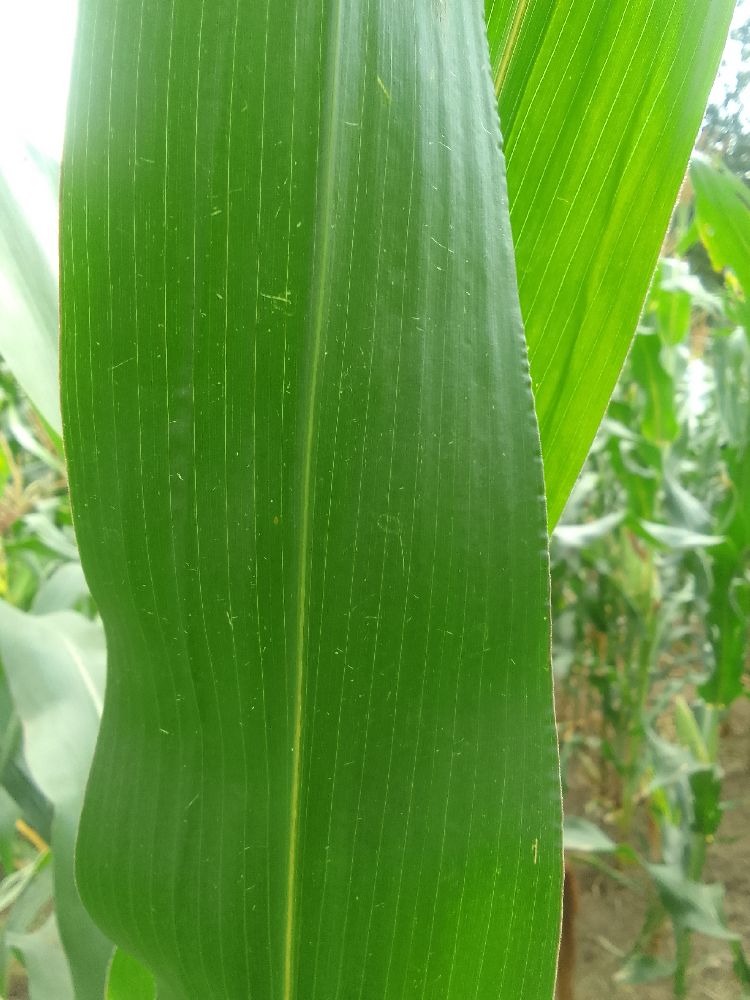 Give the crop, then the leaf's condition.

maize, healthy
